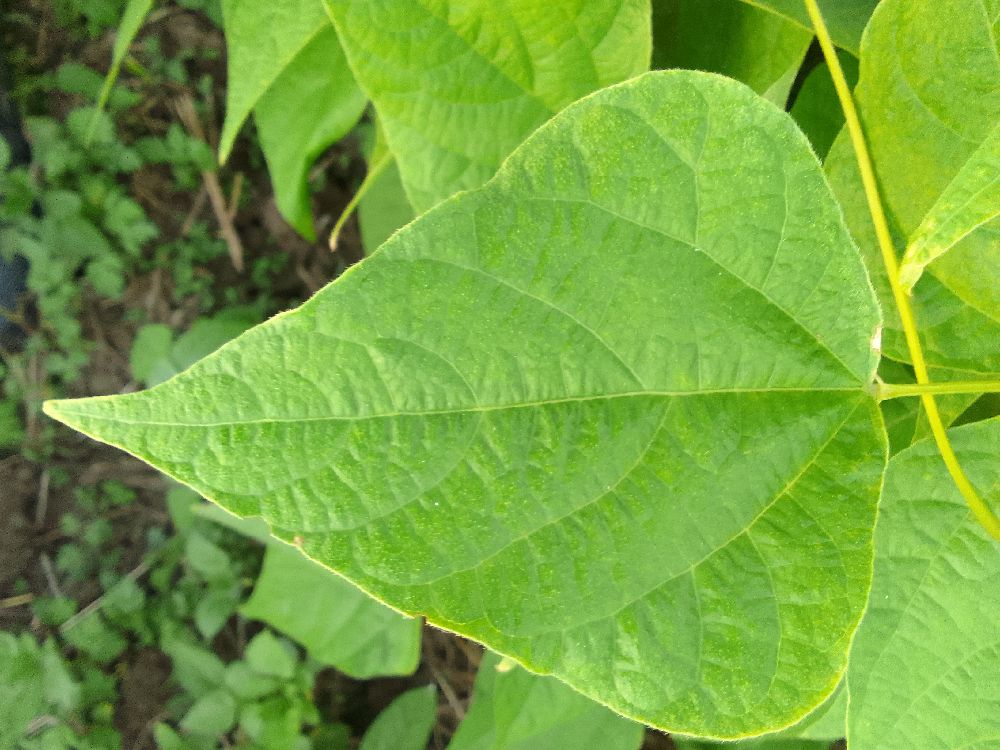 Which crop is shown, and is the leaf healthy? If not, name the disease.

common bean, healthy
